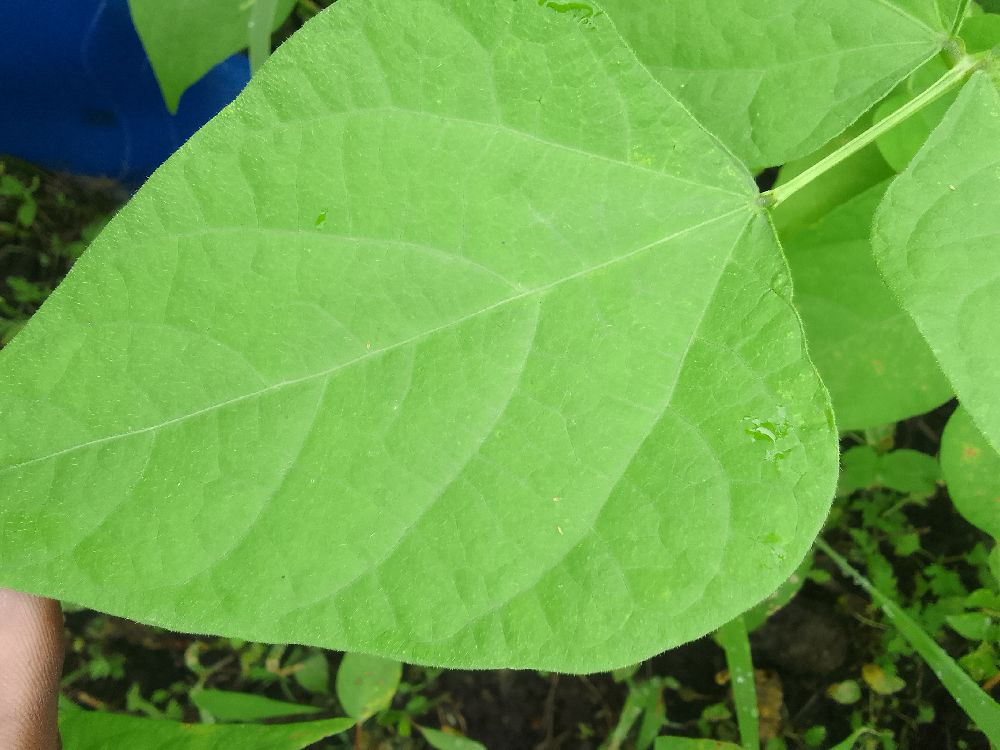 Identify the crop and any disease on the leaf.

common bean, healthy
